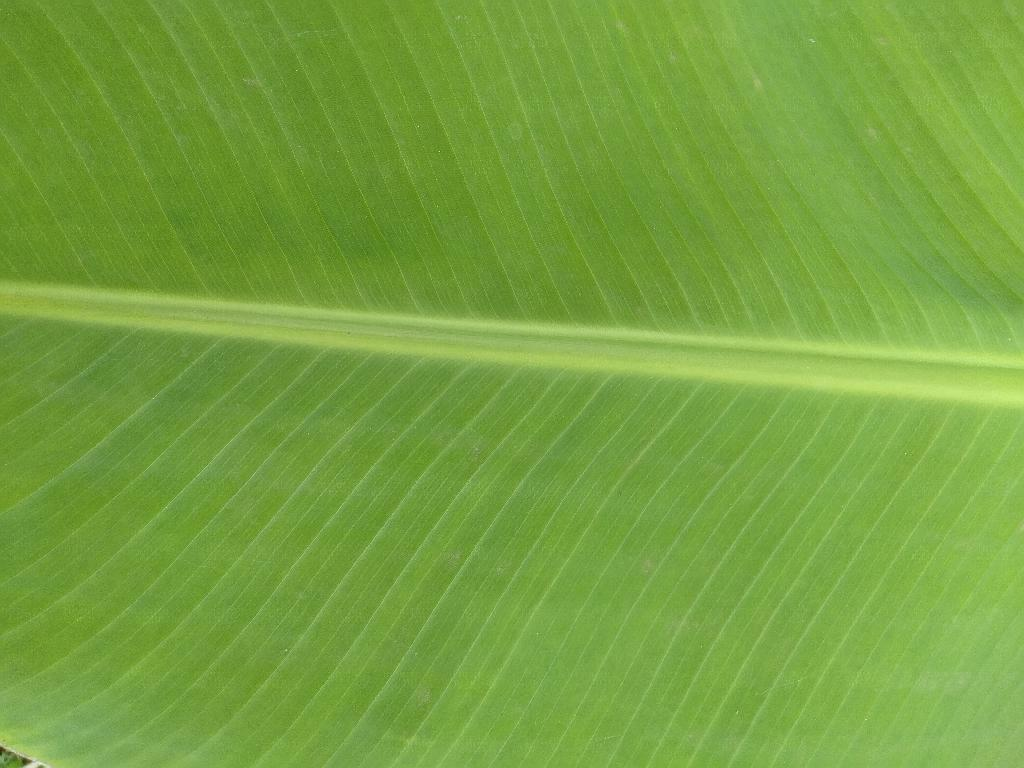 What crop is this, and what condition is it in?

banana, healthy
